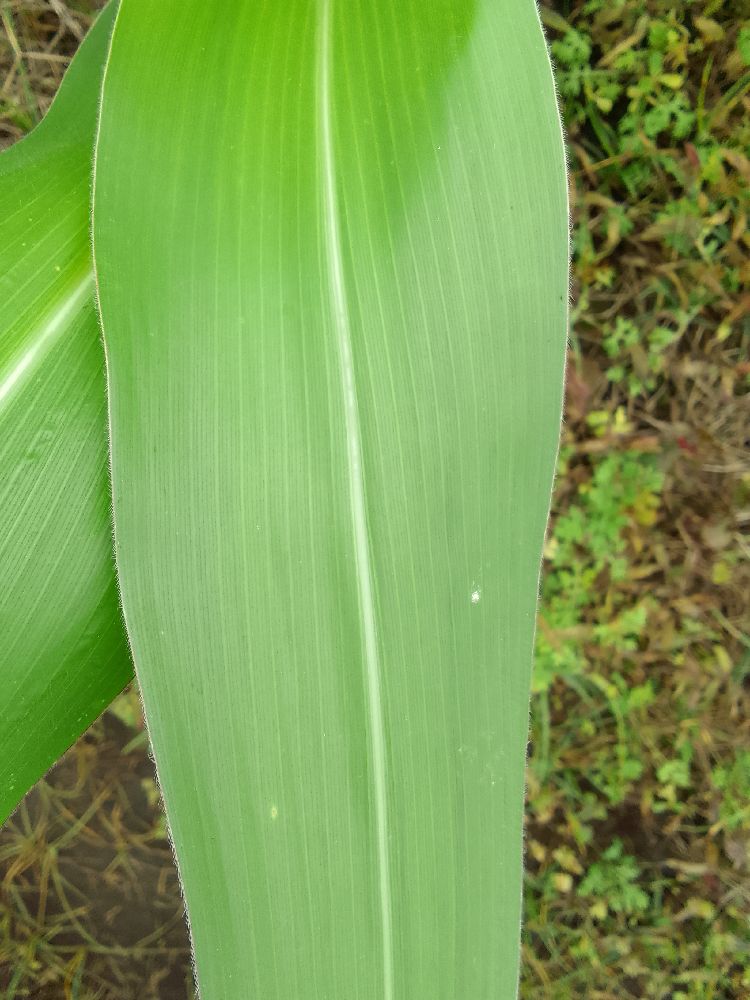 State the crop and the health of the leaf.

maize, healthy
